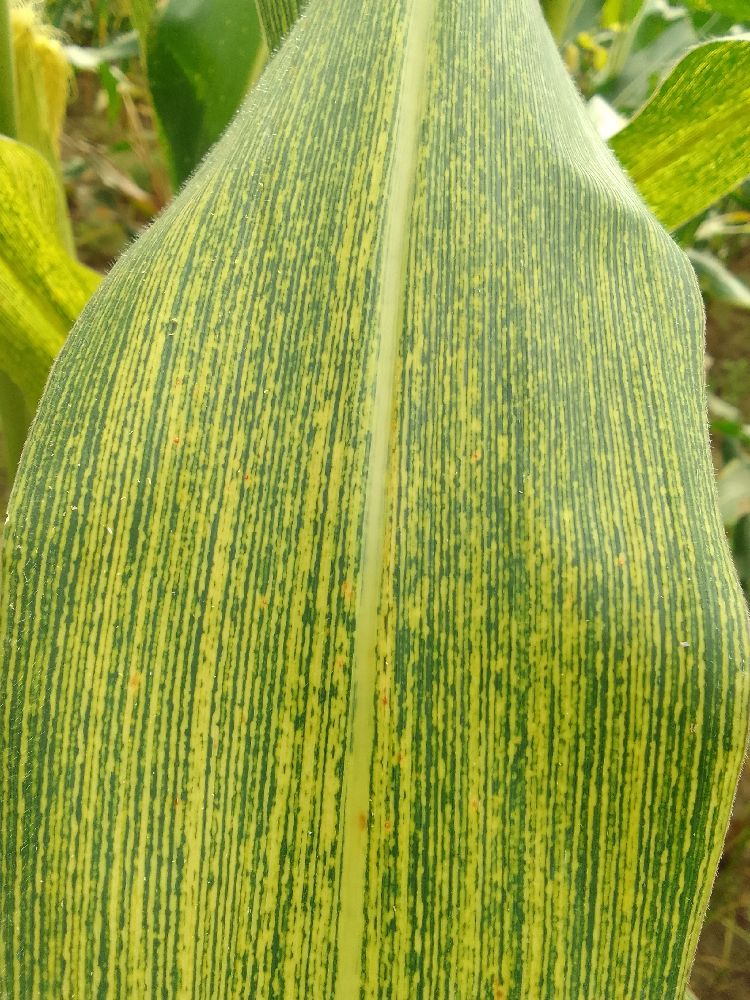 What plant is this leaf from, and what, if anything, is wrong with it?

maize, maize streak virus
